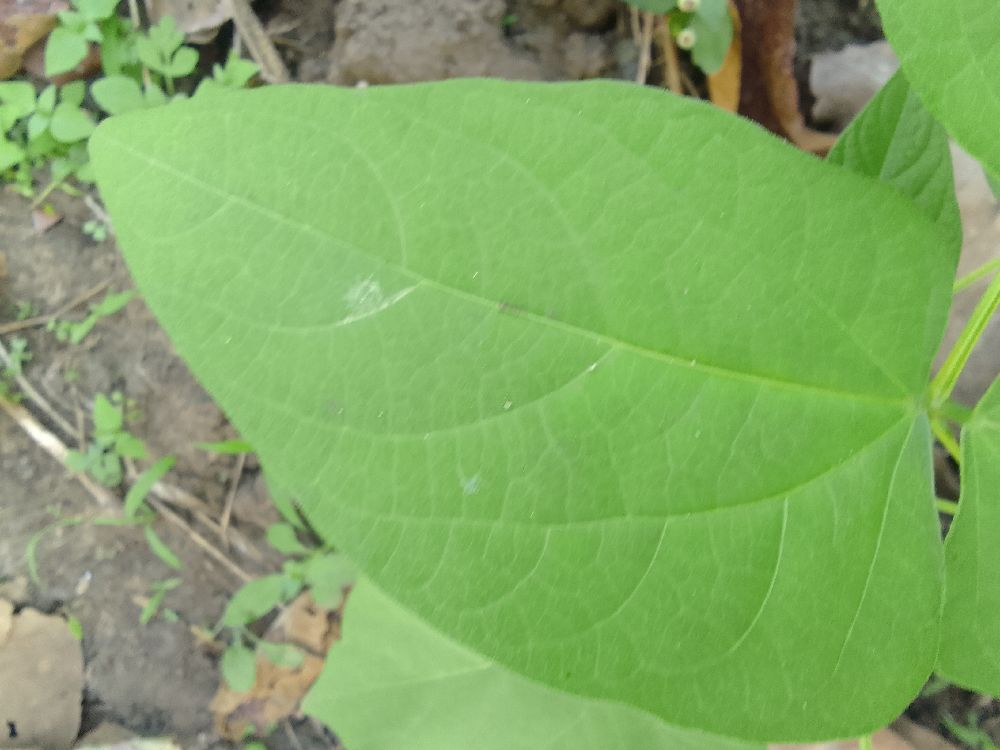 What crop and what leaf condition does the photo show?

common bean, healthy
